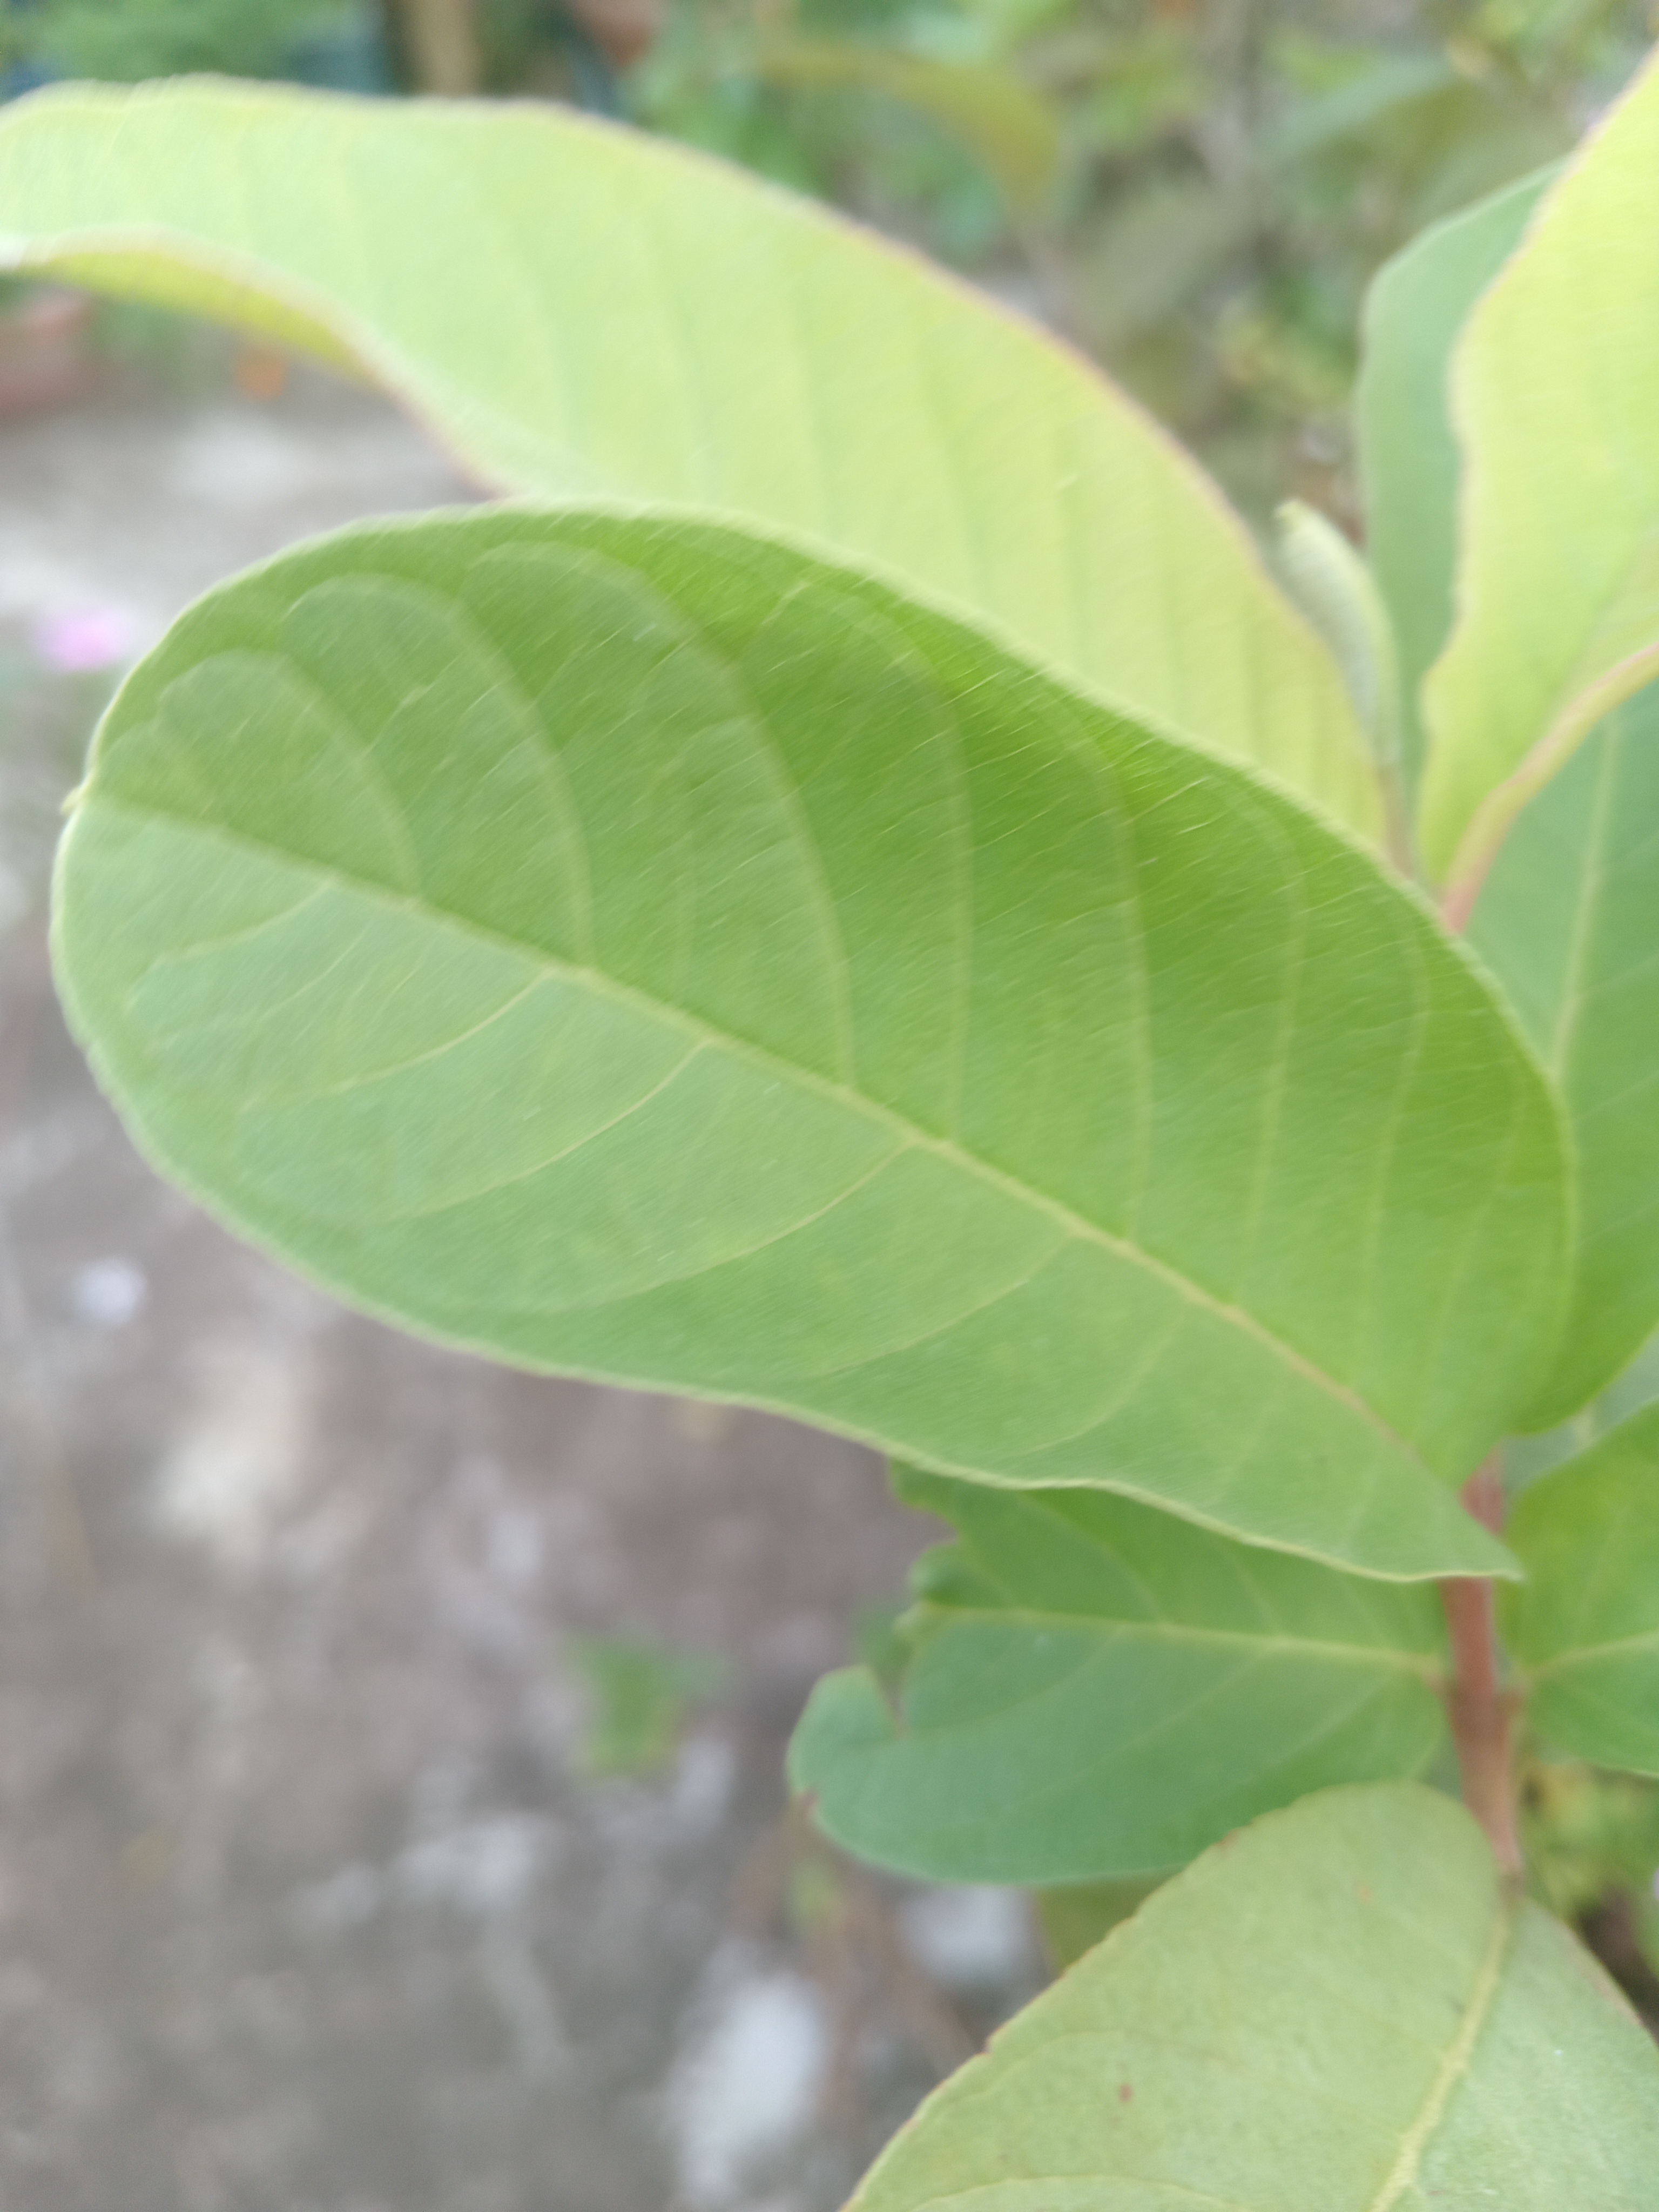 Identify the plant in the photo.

guava
